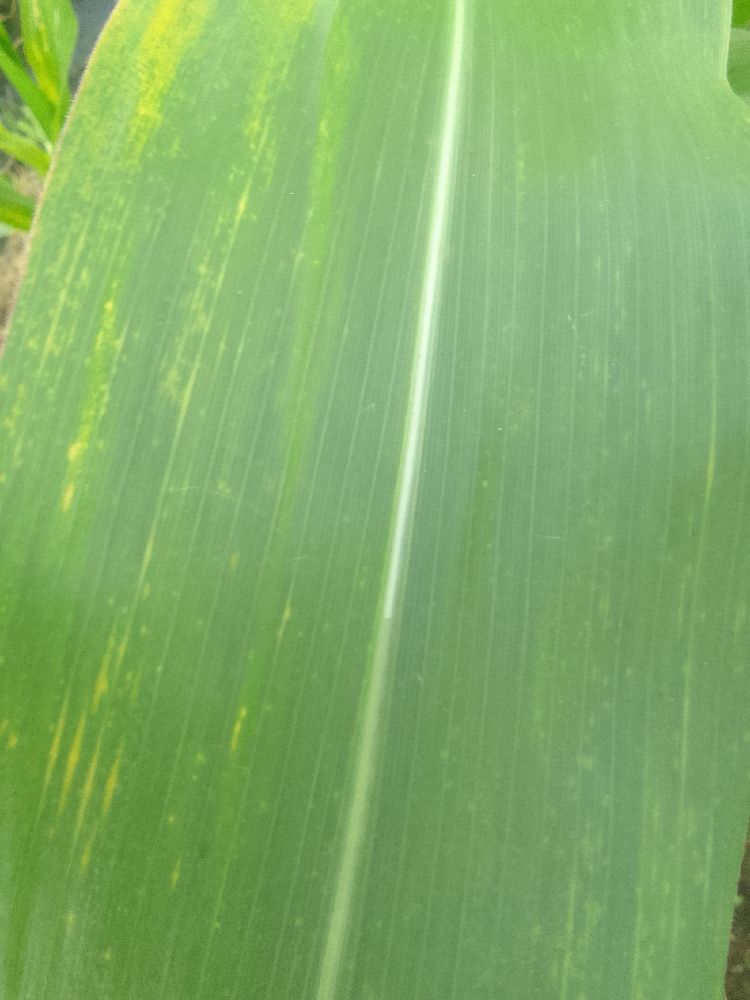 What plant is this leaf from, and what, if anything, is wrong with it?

maize, healthy
